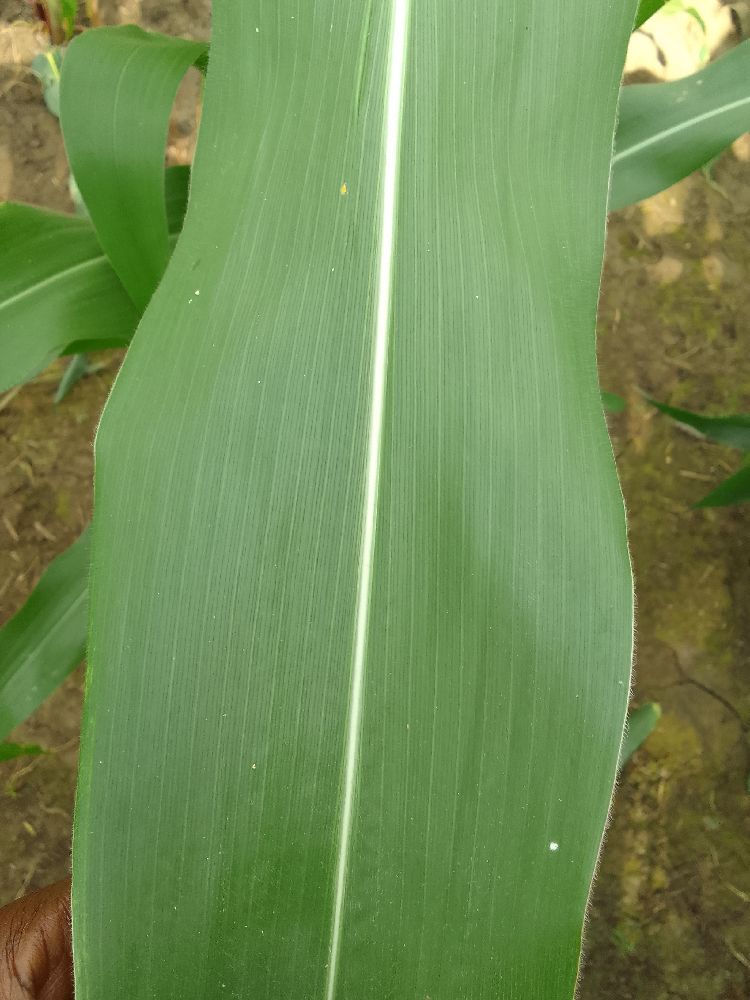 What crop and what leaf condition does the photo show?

maize, healthy
